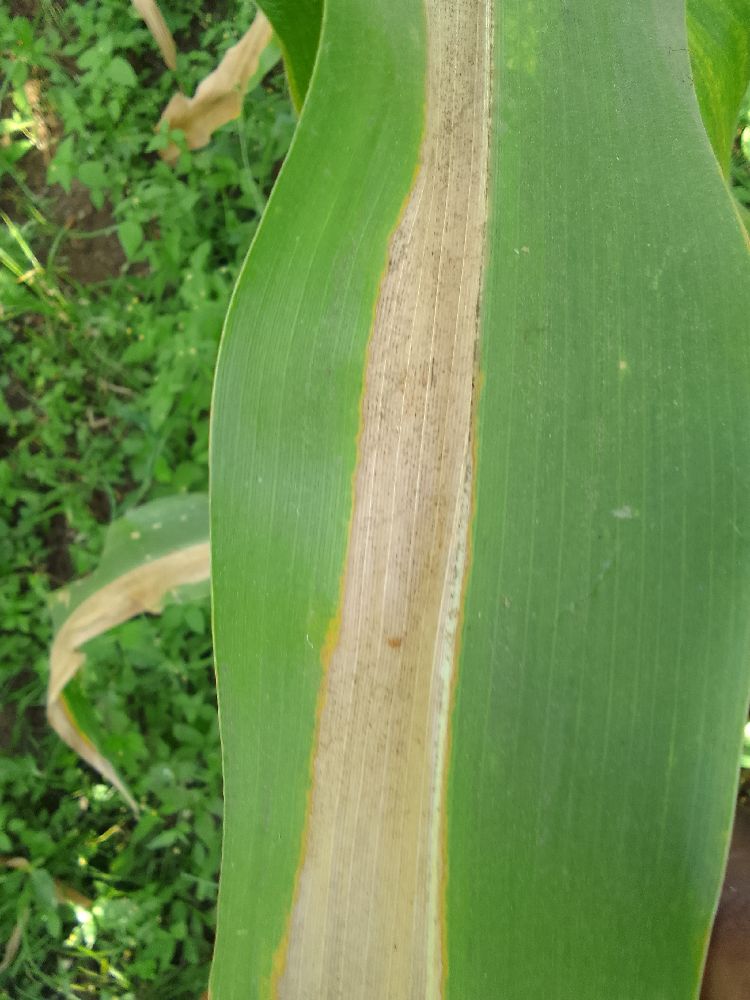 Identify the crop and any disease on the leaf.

maize, maize lethal necrosis
